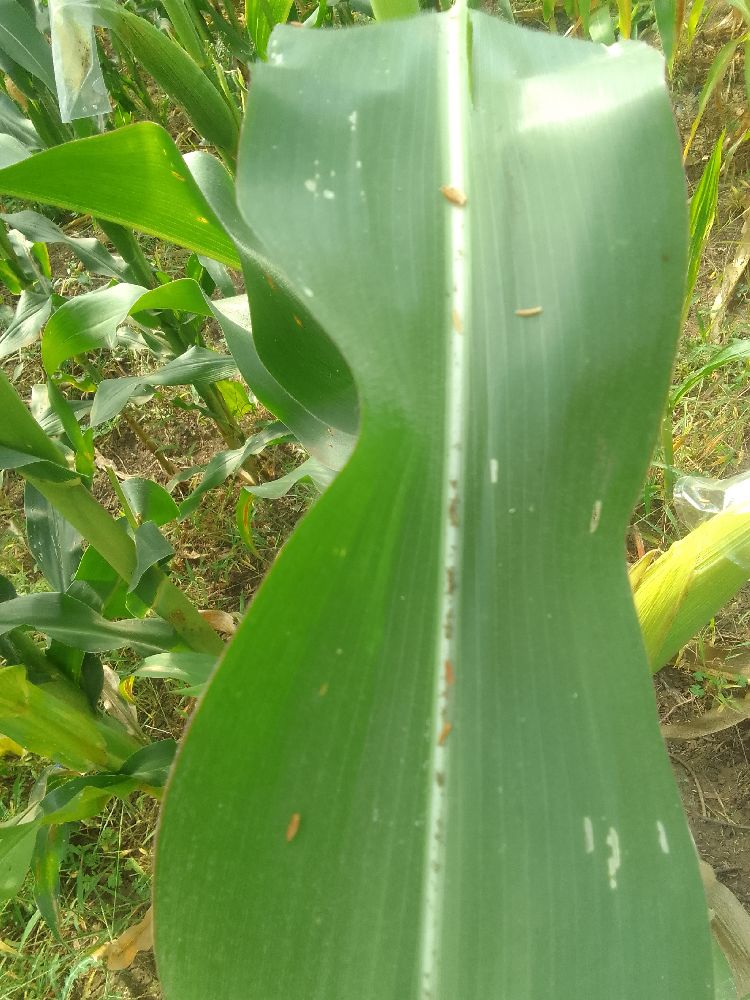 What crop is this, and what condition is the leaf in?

maize, healthy
